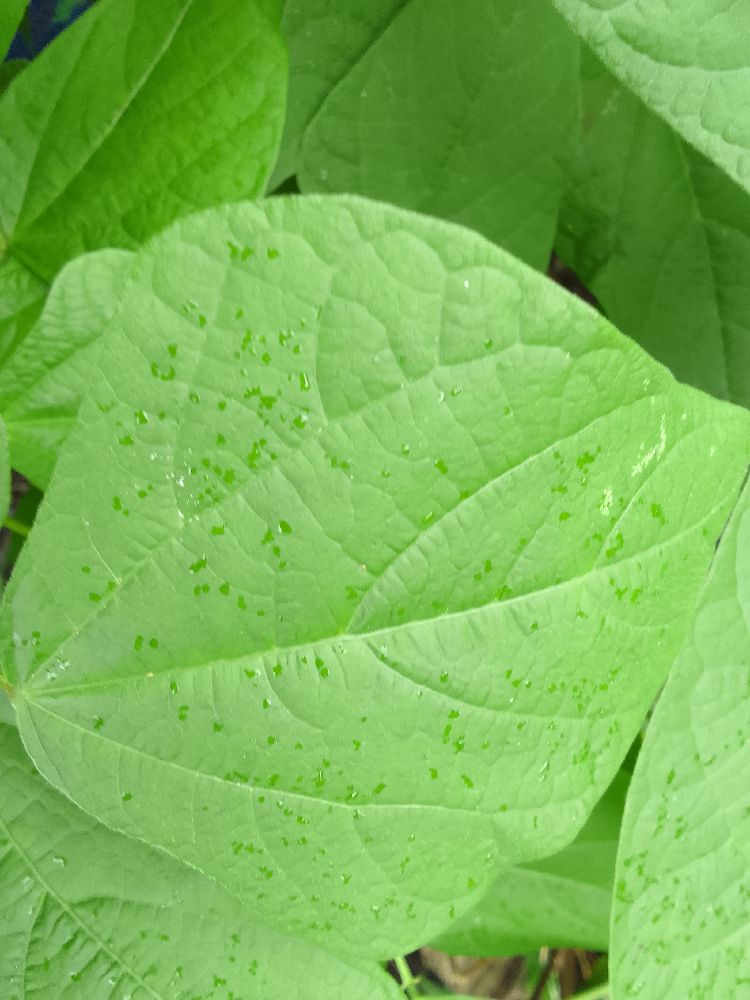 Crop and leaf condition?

common bean, healthy
